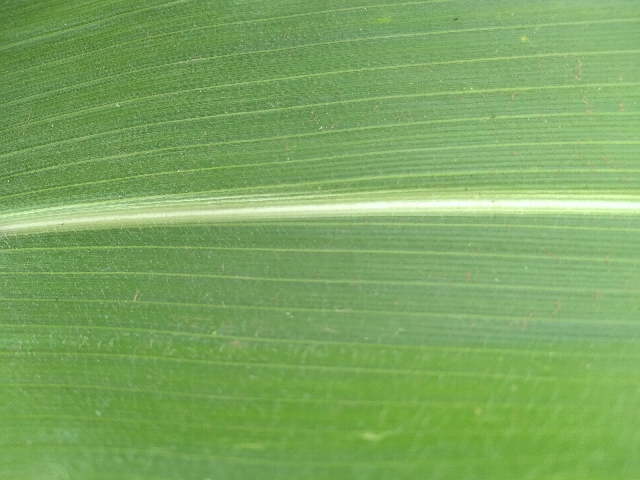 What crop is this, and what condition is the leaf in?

maize, healthy
